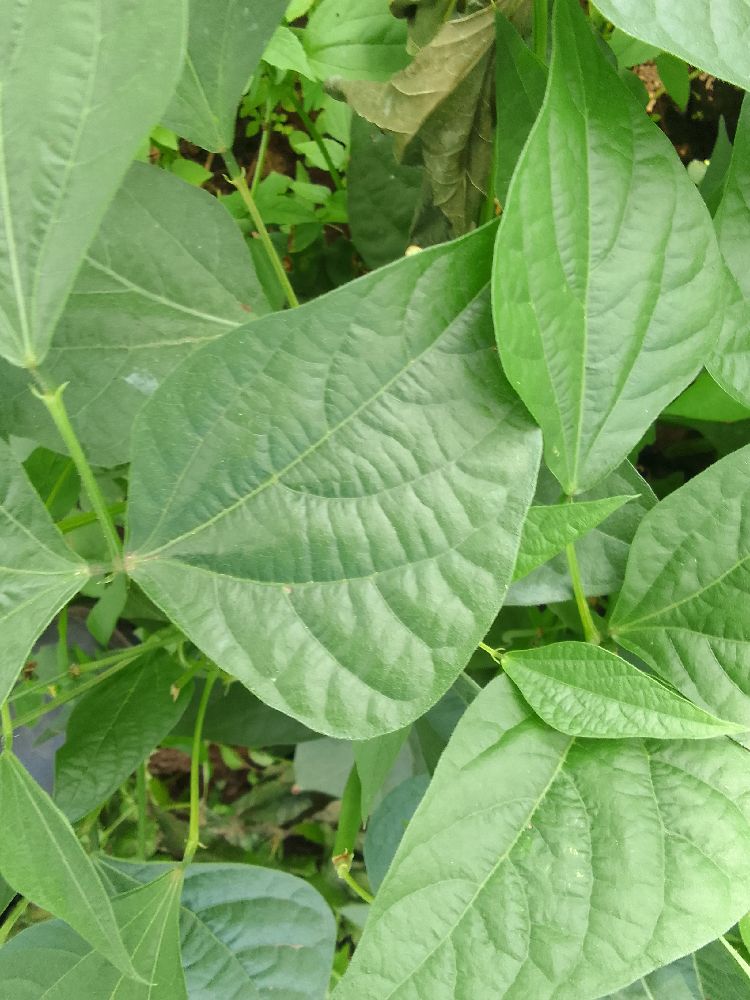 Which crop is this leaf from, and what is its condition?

common bean, healthy
